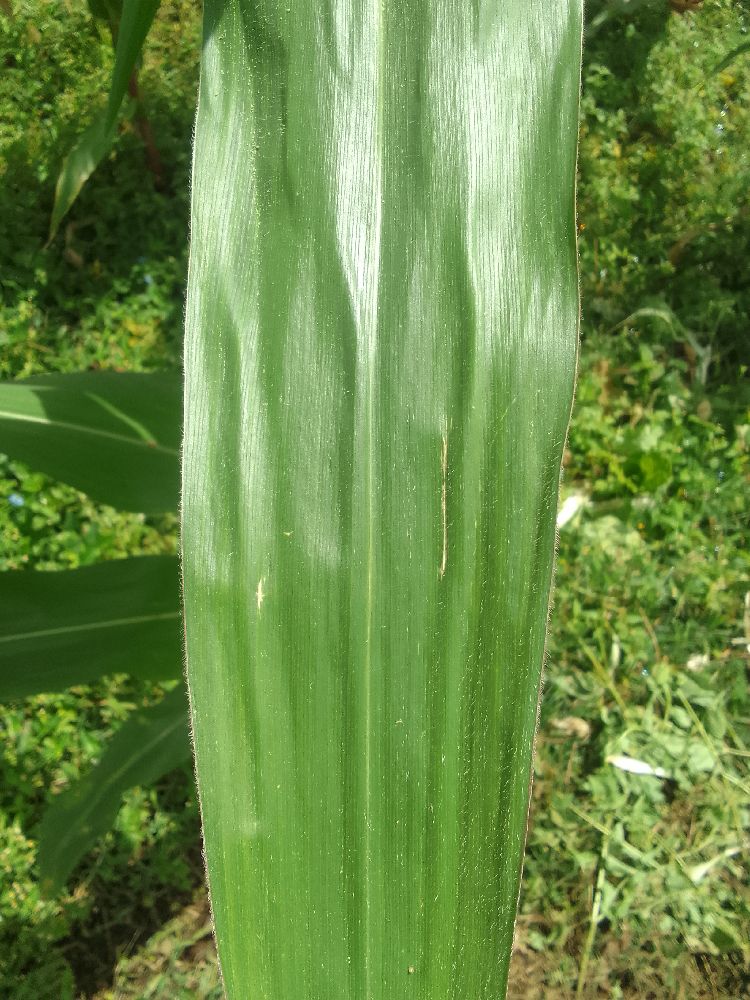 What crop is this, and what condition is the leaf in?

maize, healthy
